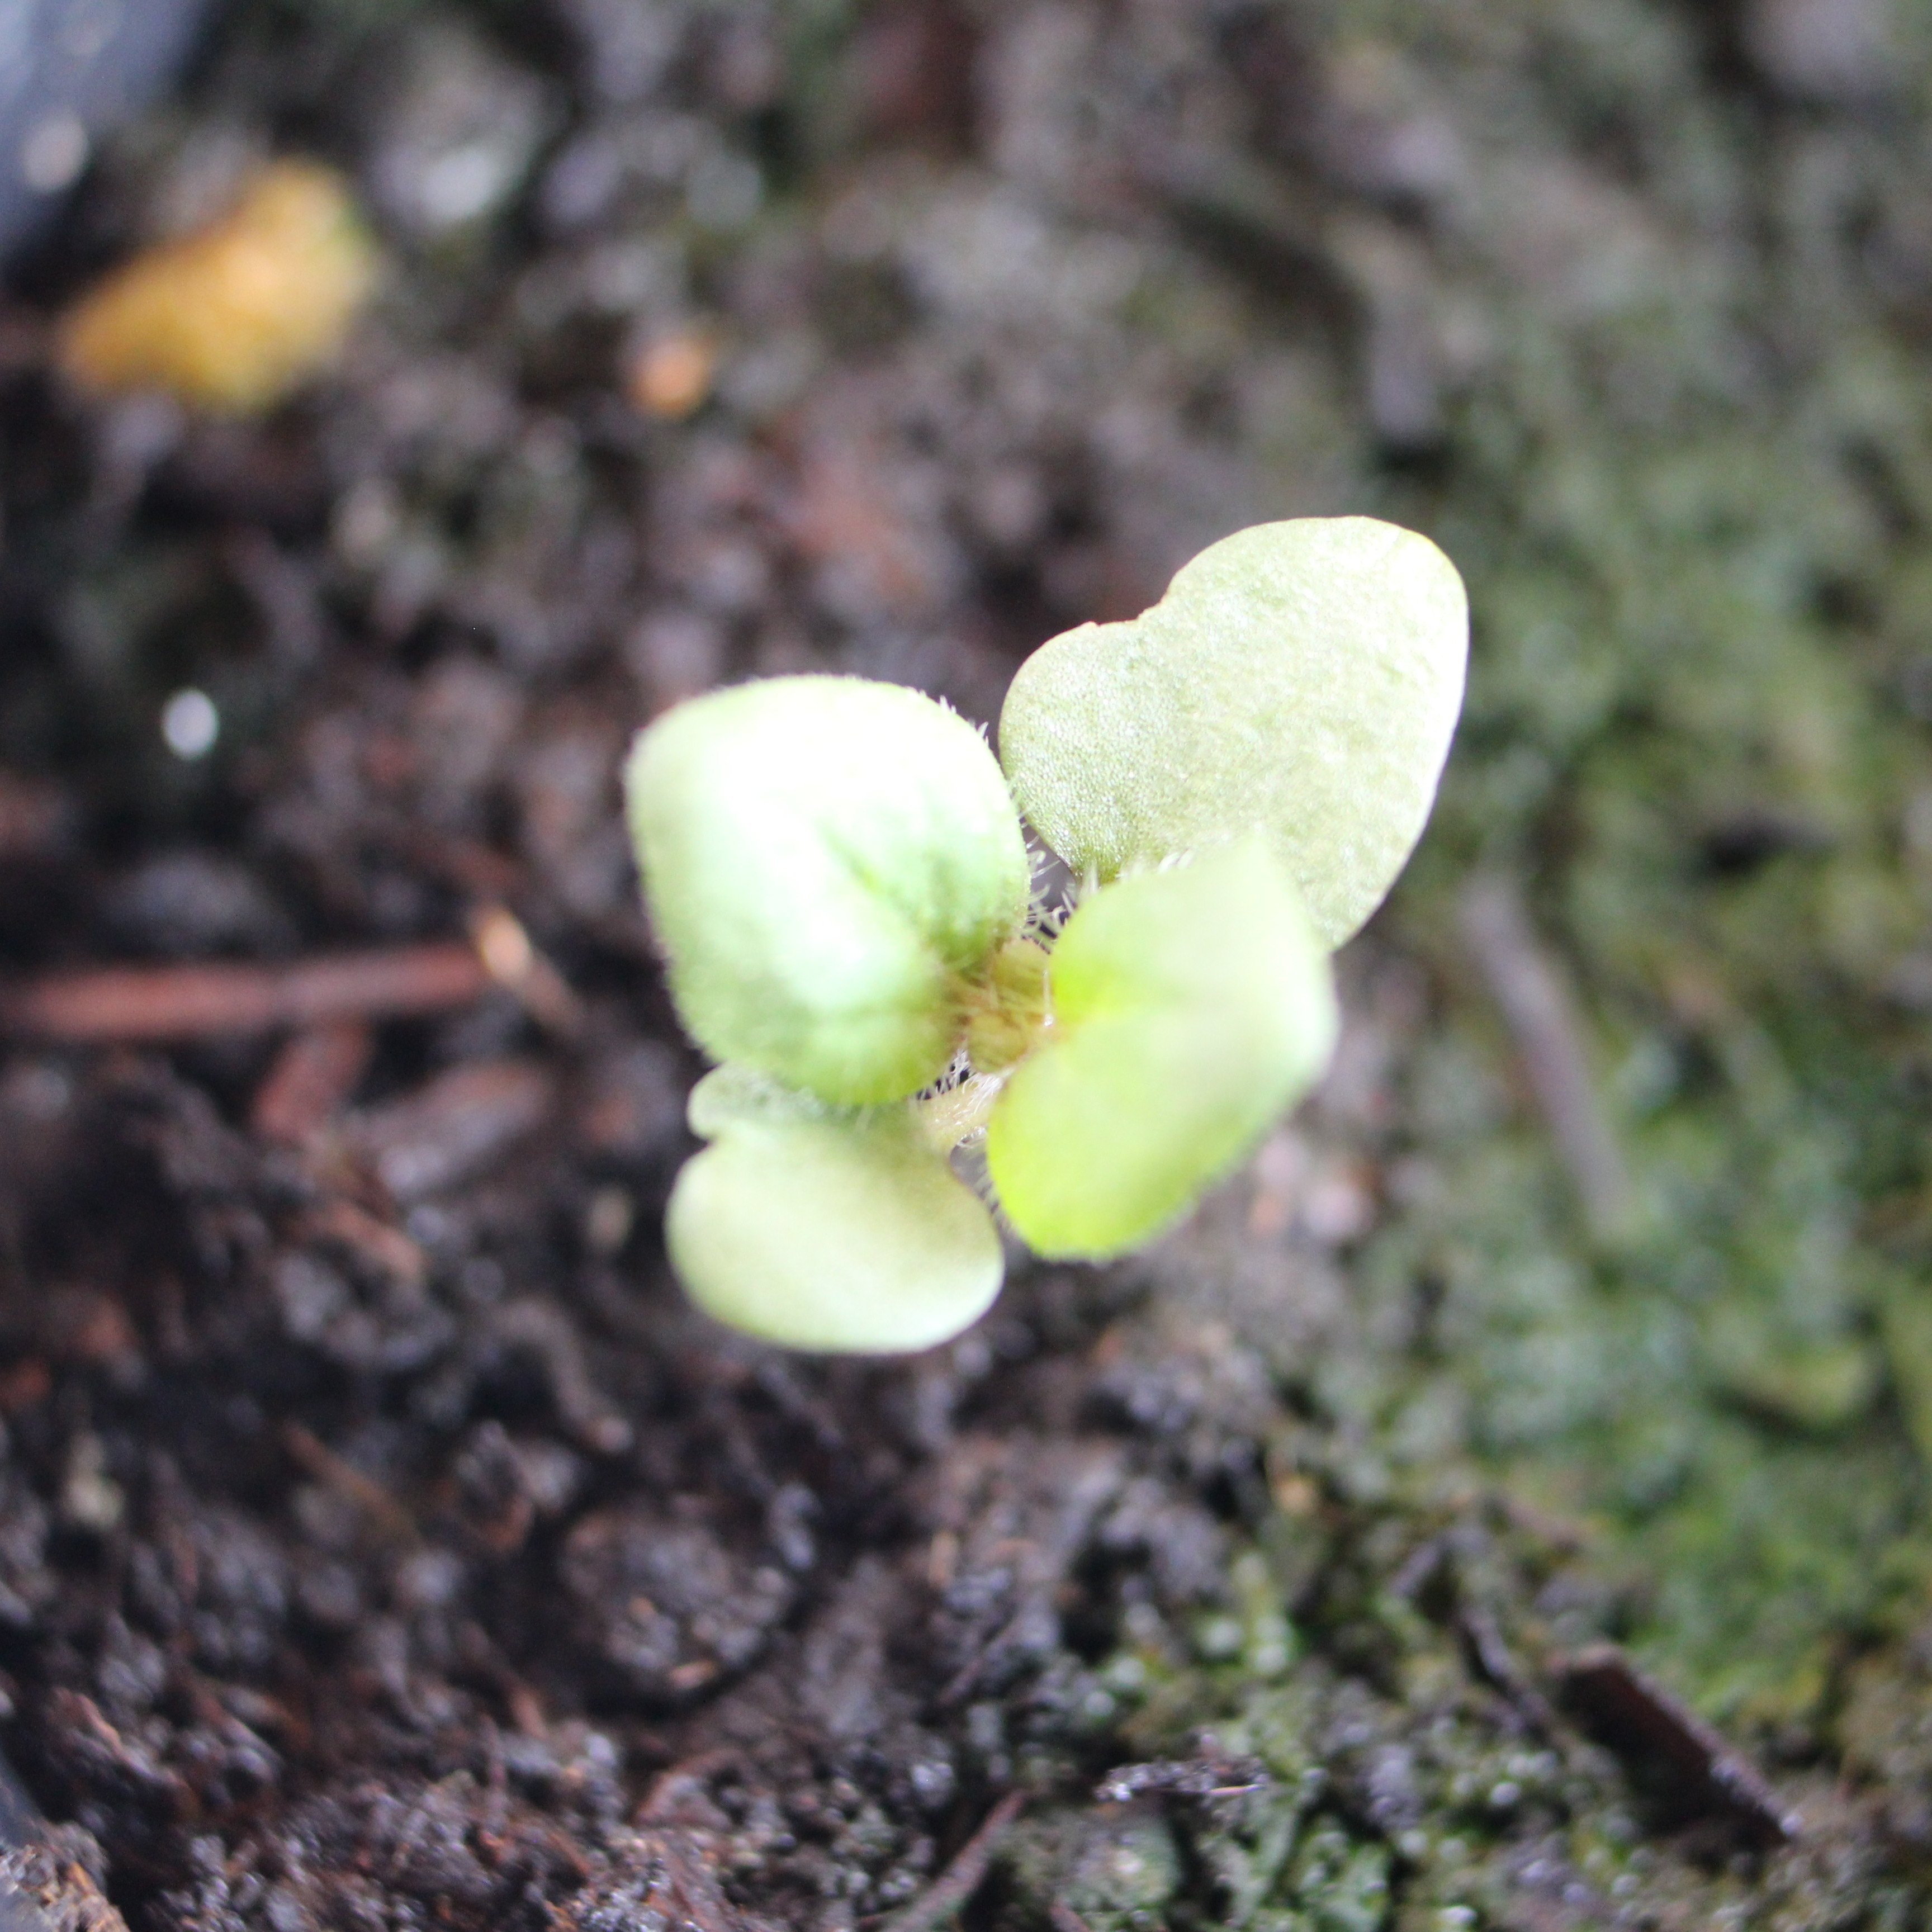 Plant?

Veronica persica
